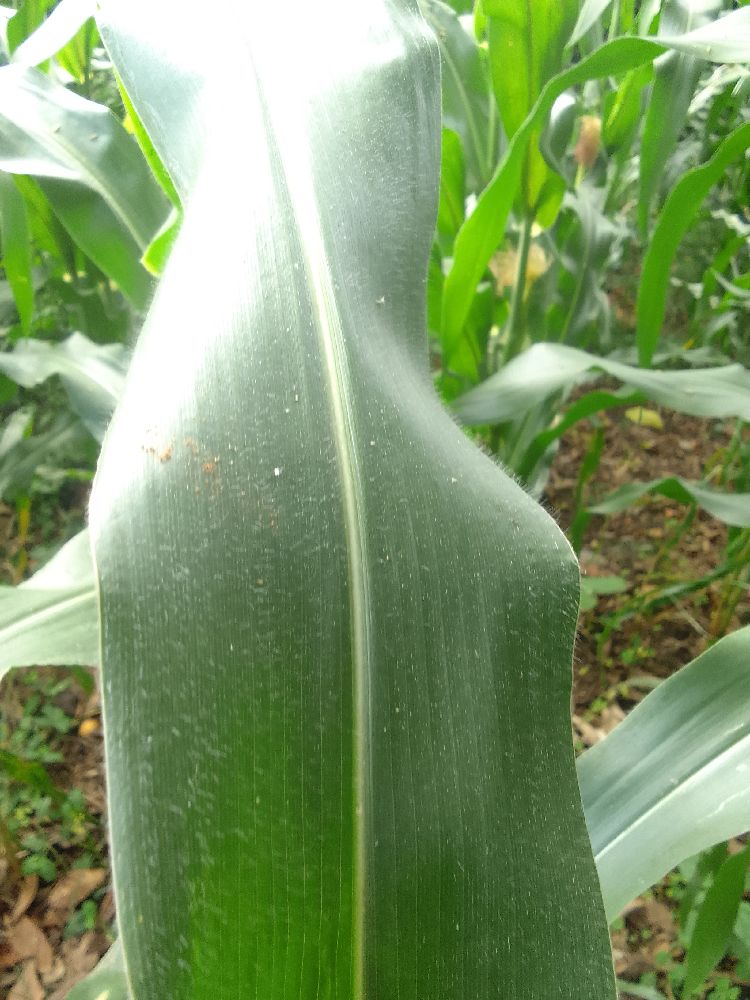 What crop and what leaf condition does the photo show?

maize, healthy
